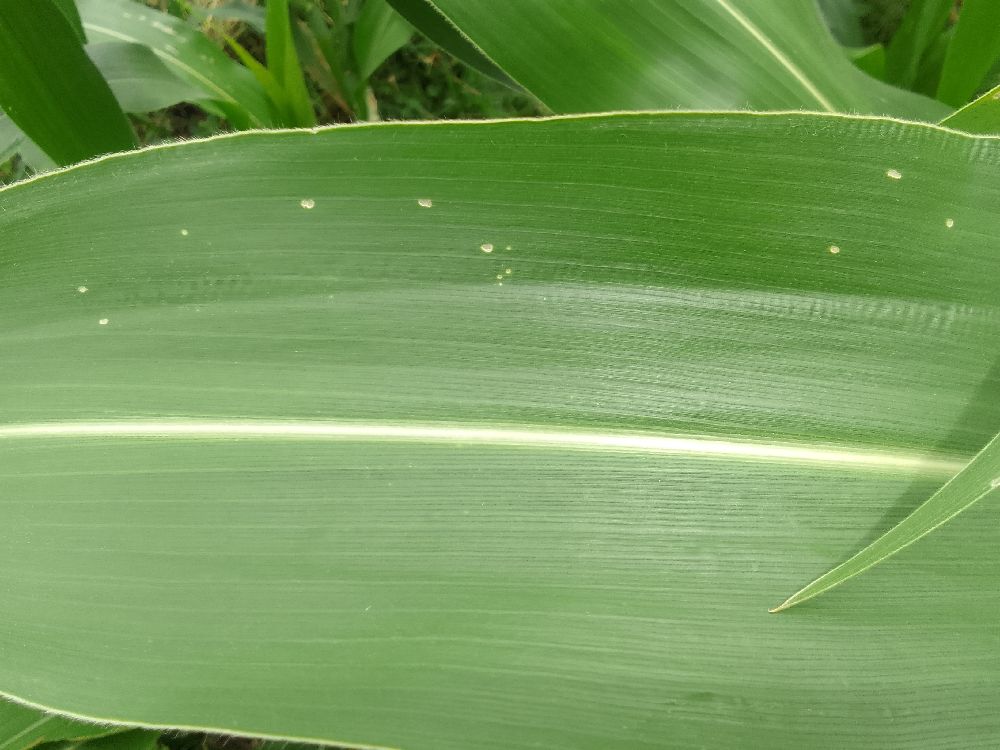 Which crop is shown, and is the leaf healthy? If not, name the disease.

maize, healthy
